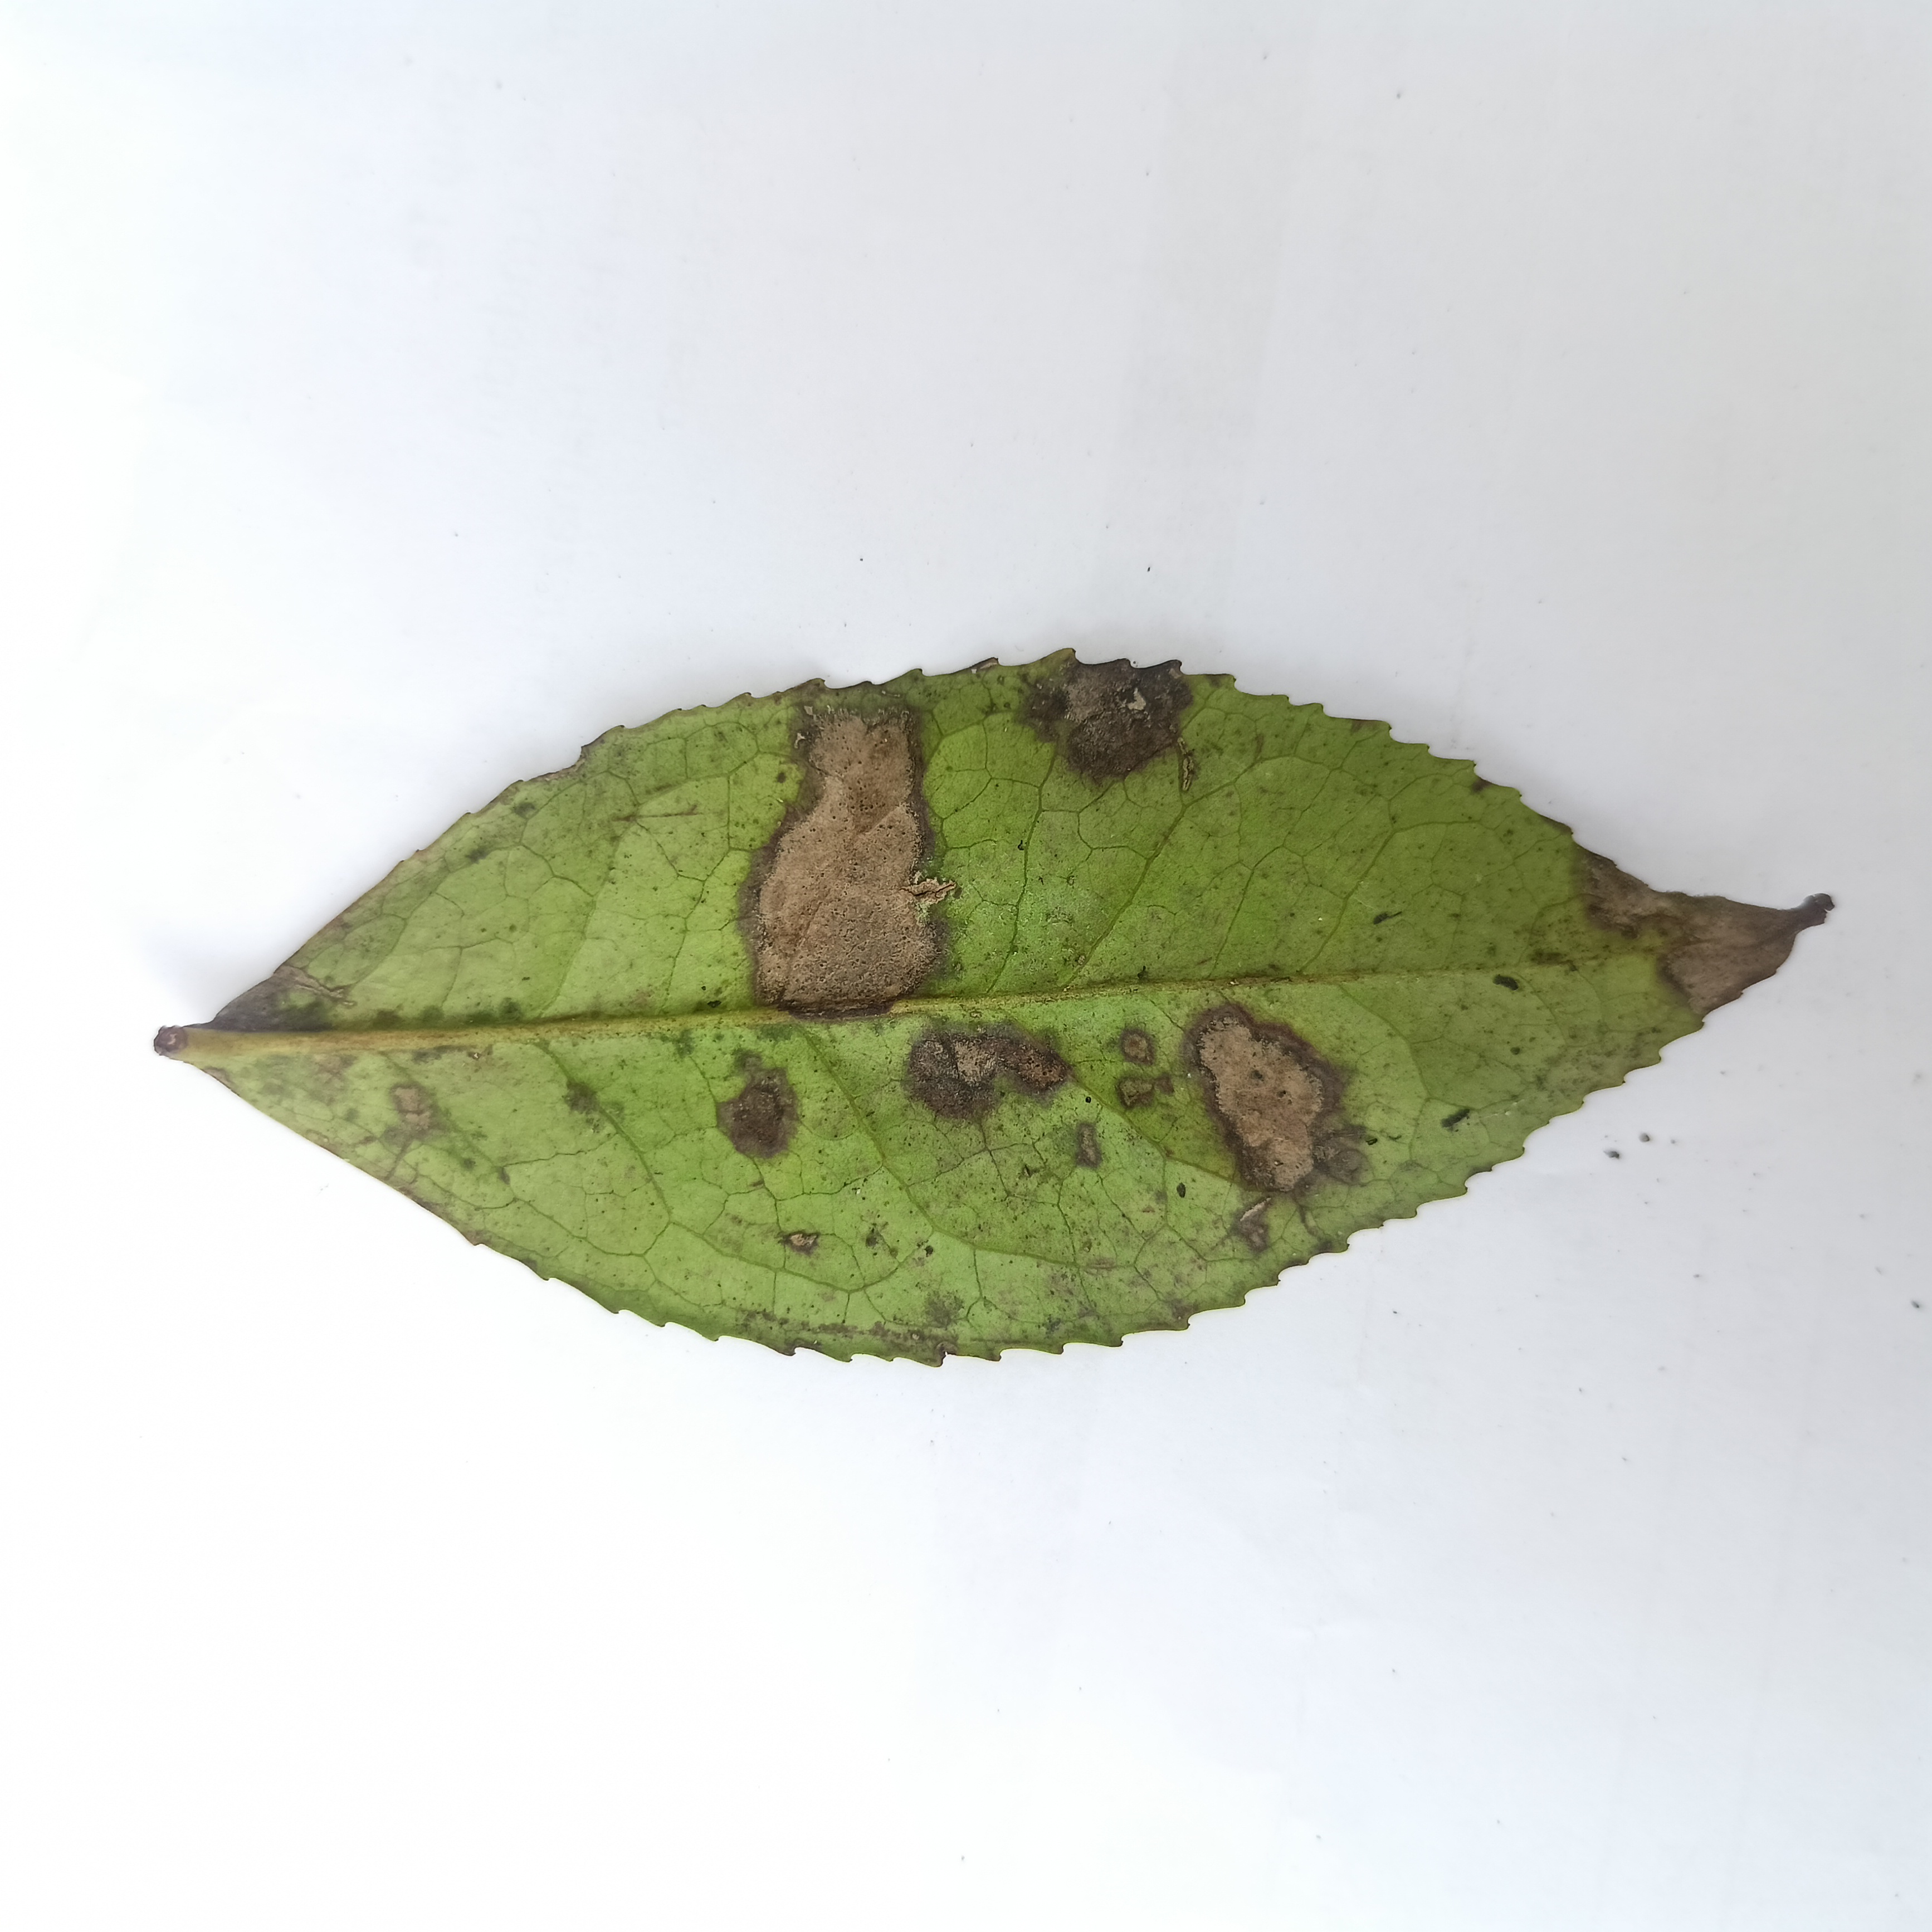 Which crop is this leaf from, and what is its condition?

tea, brown blight
